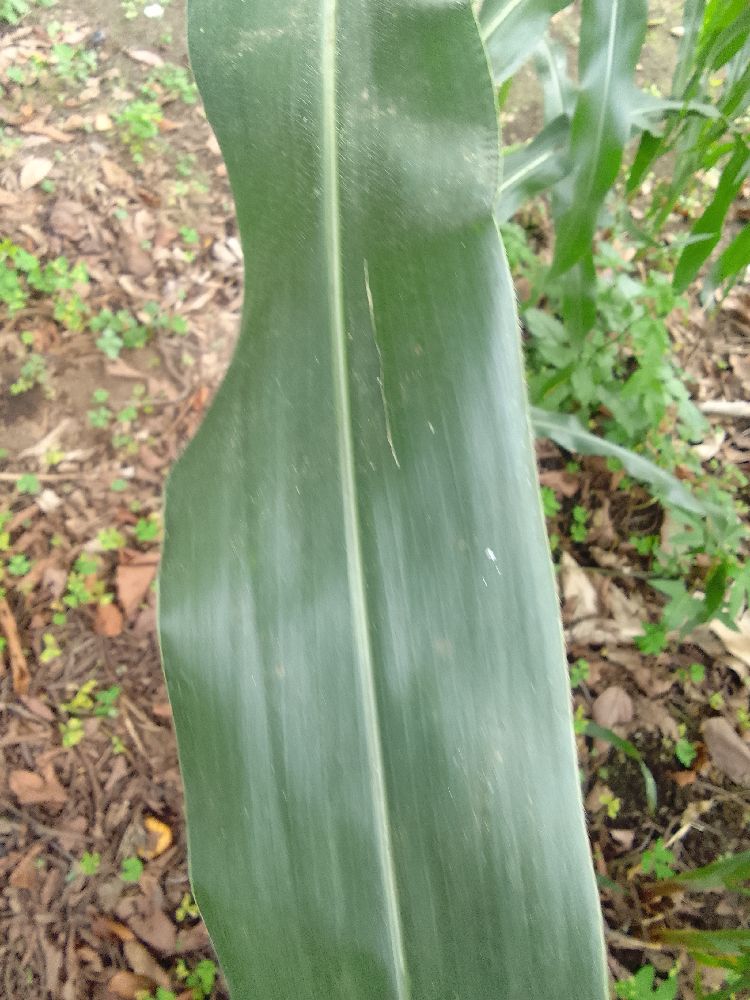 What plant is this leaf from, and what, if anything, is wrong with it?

maize, healthy
